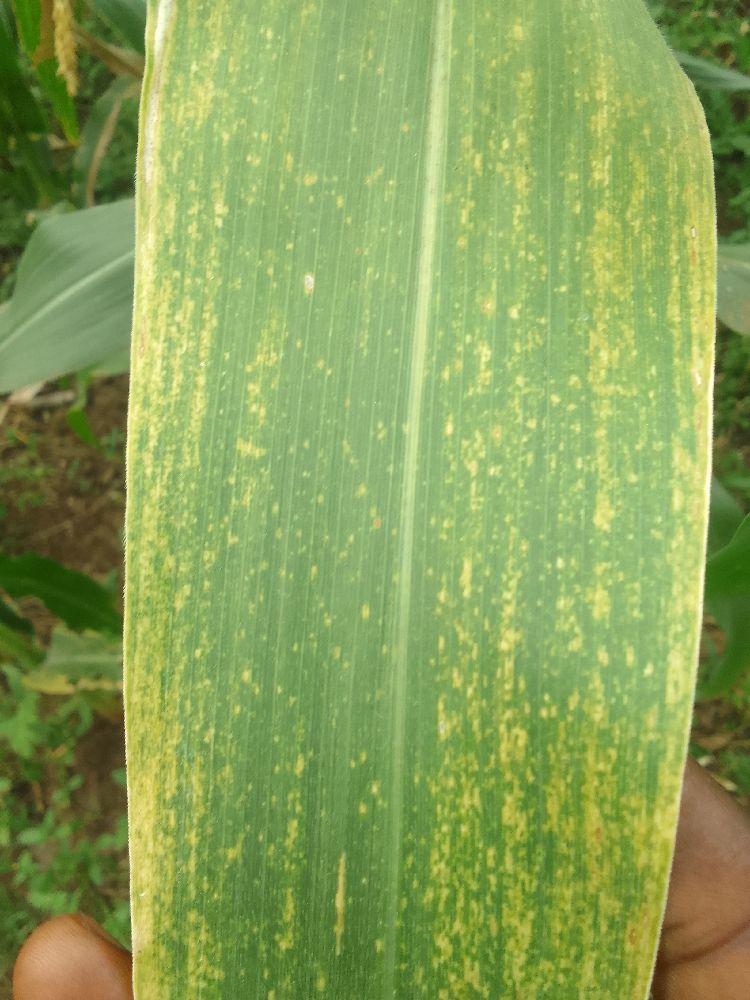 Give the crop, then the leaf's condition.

maize, maize lethal necrosis
